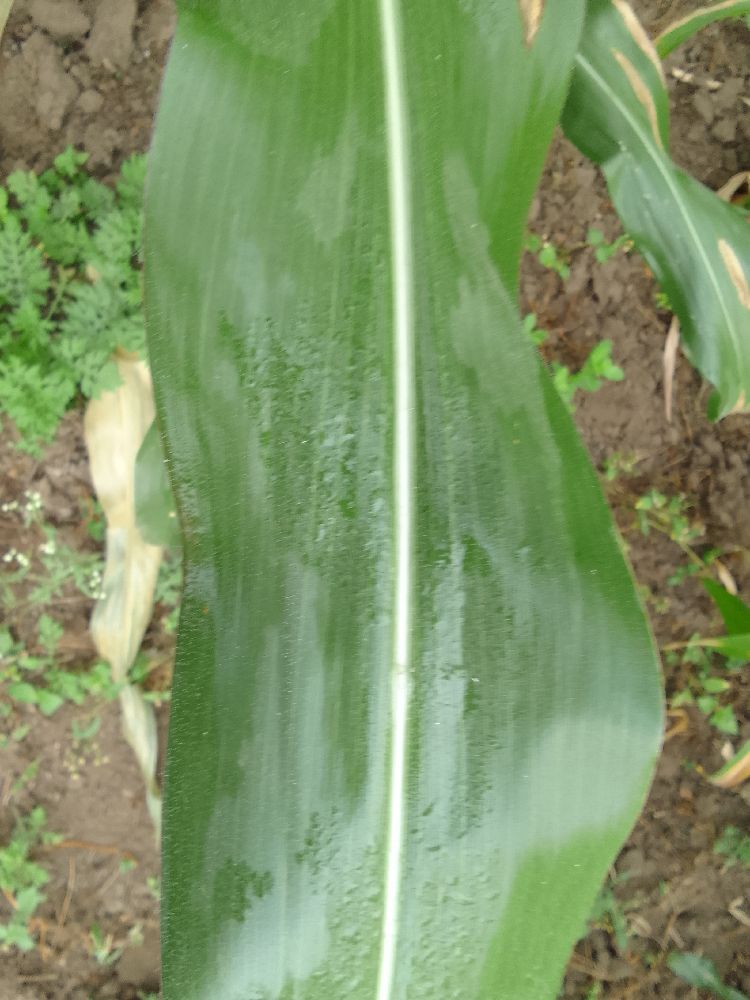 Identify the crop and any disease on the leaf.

maize, healthy
